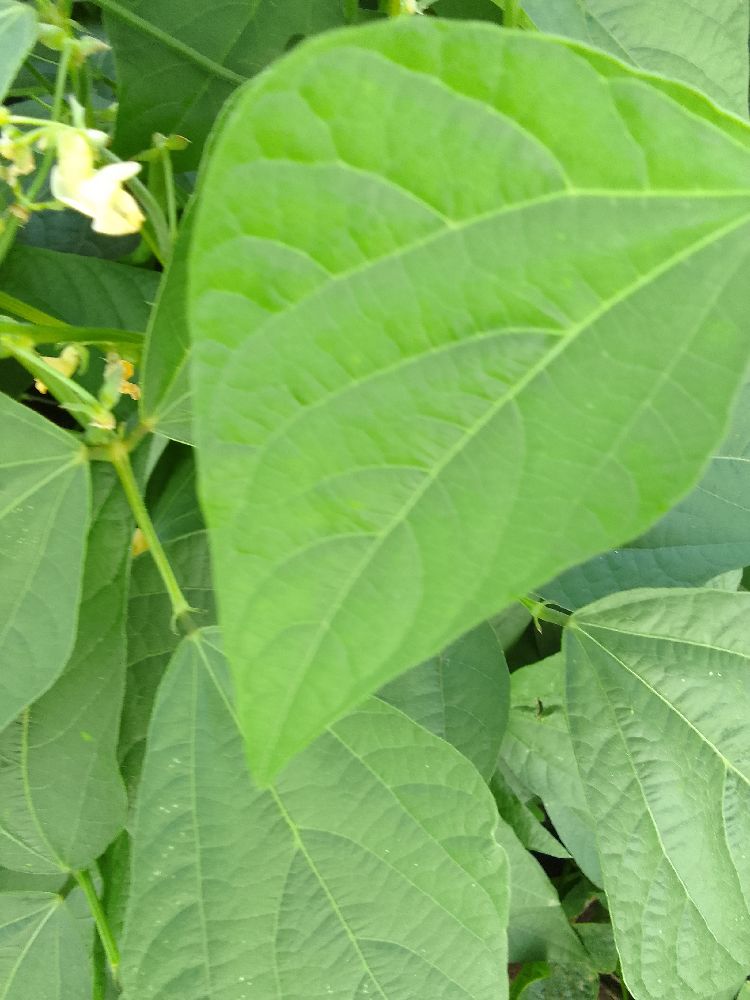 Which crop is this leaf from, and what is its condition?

common bean, healthy
